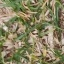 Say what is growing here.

grass
